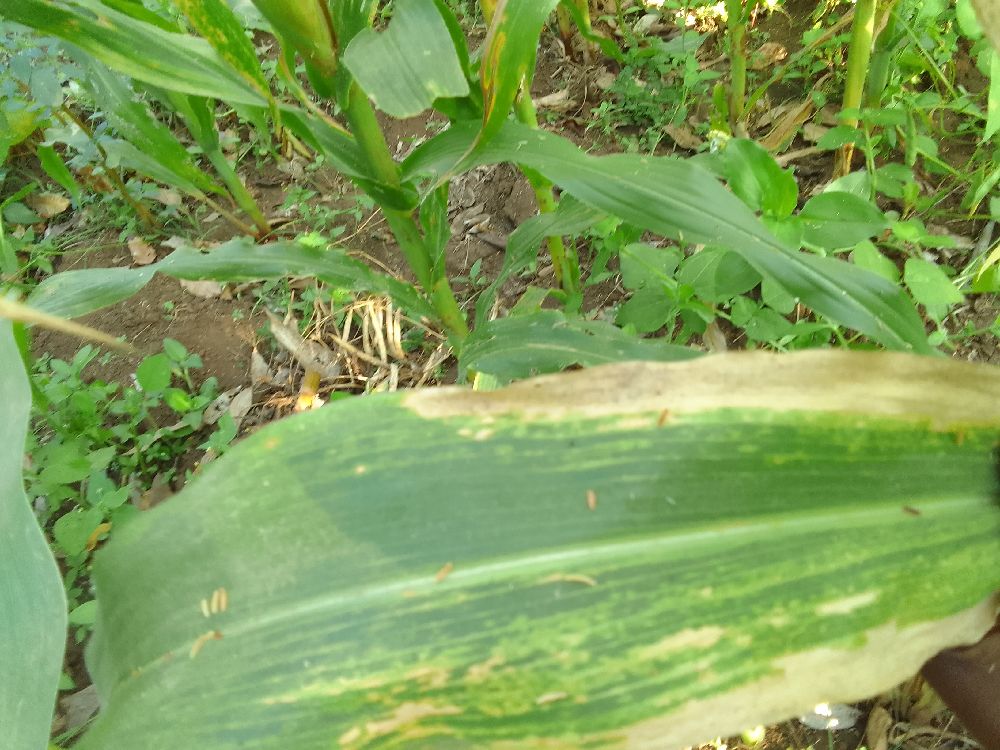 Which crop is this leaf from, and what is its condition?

maize, maize lethal necrosis
